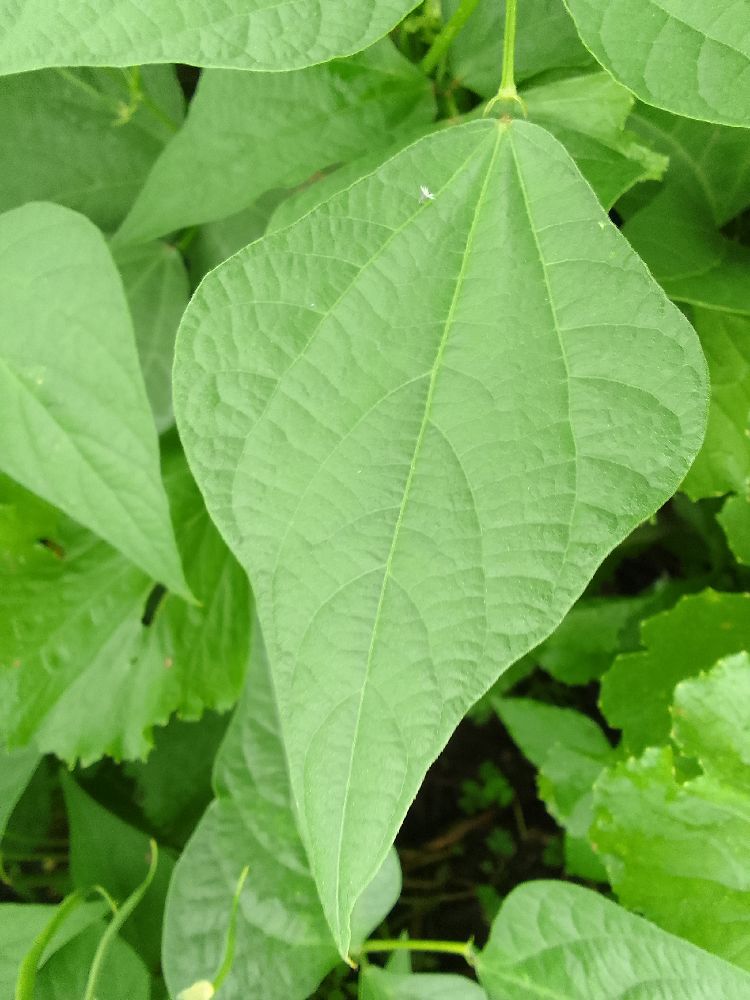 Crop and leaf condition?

common bean, healthy
